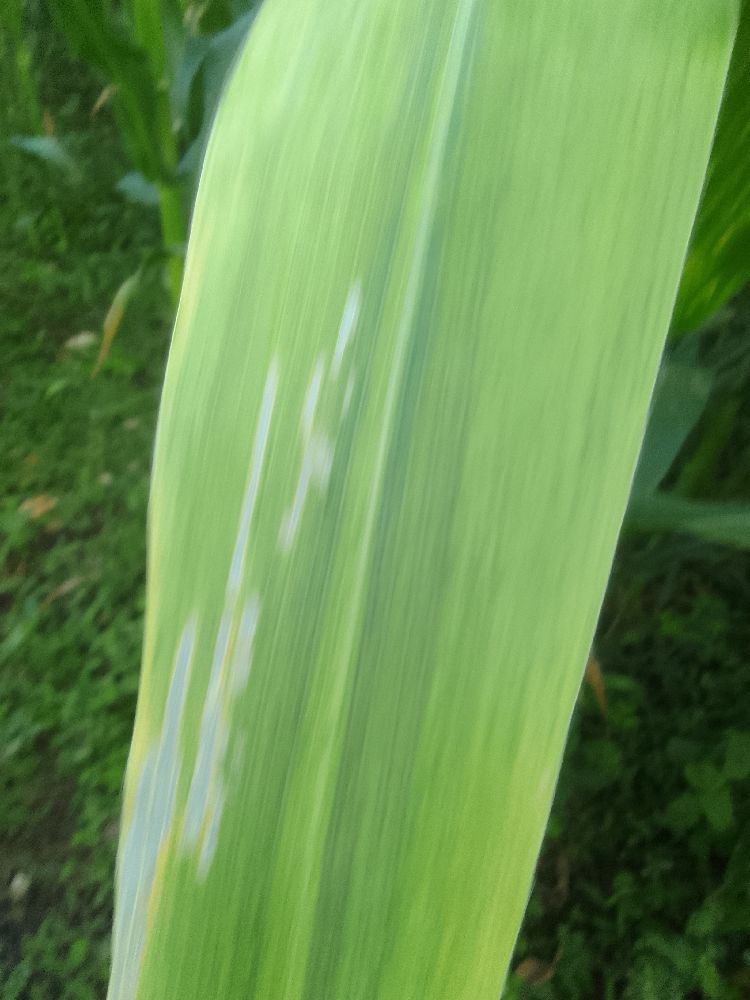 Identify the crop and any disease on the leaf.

maize, maize lethal necrosis
